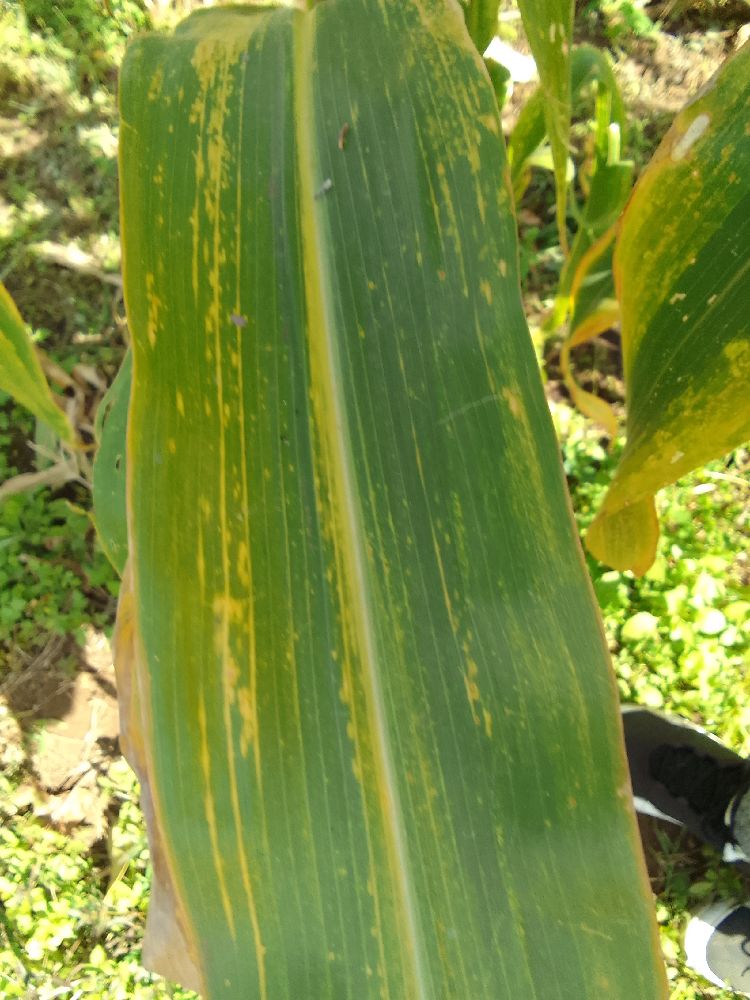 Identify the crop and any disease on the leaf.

maize, maize lethal necrosis
